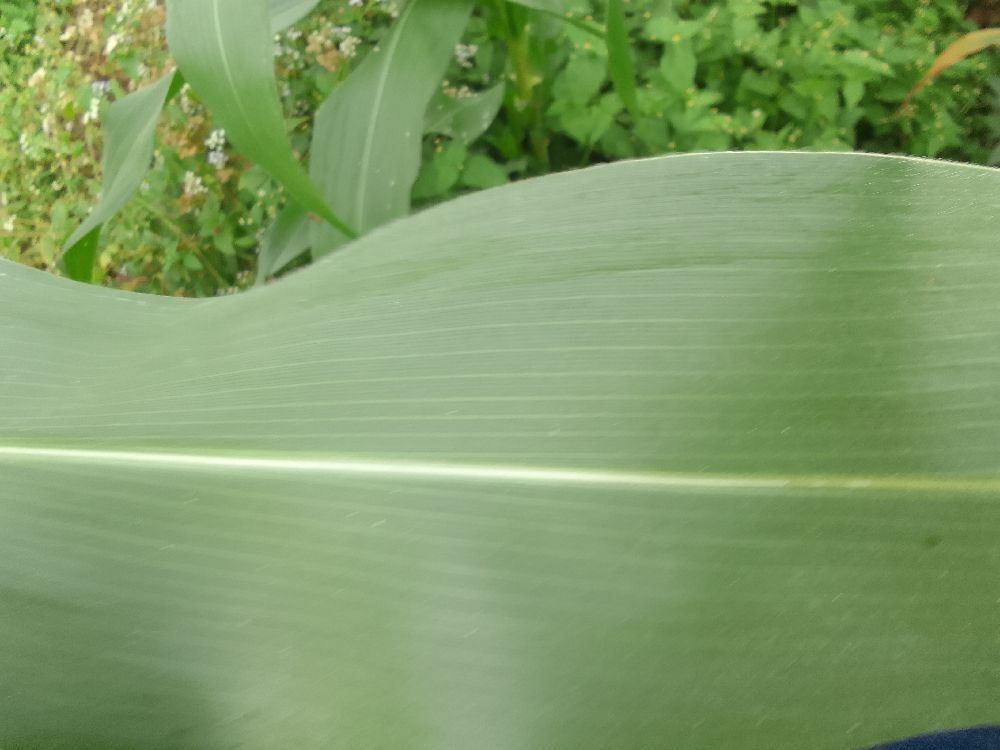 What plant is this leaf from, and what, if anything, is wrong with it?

maize, healthy
